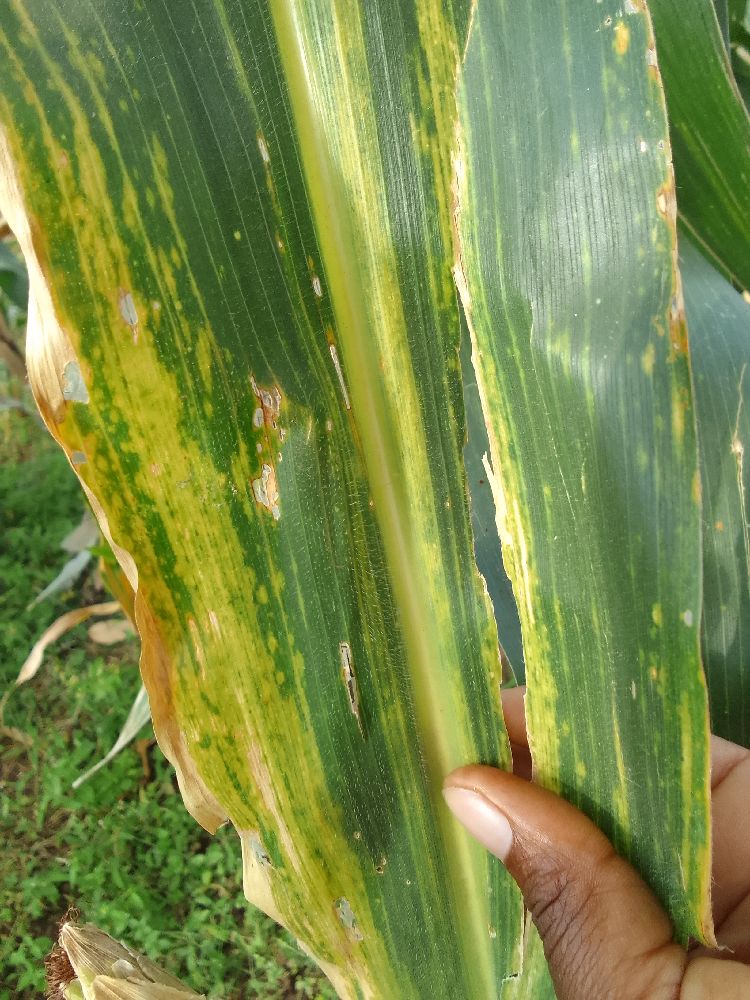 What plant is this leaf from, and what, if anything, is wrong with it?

maize, maize lethal necrosis
